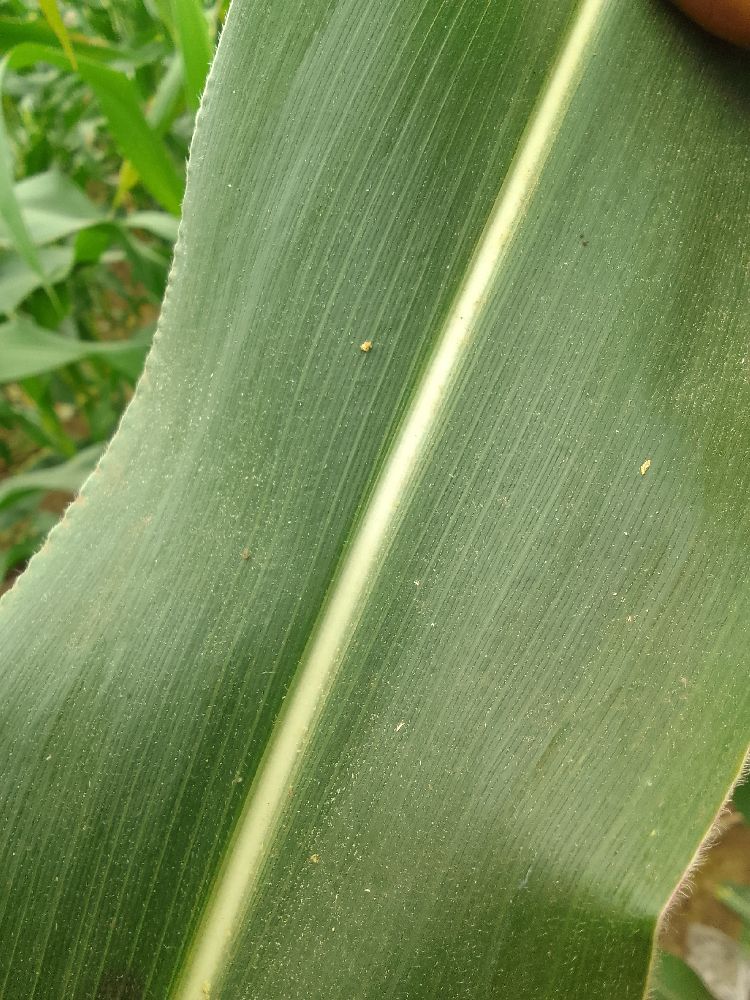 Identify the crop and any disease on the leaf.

maize, healthy
